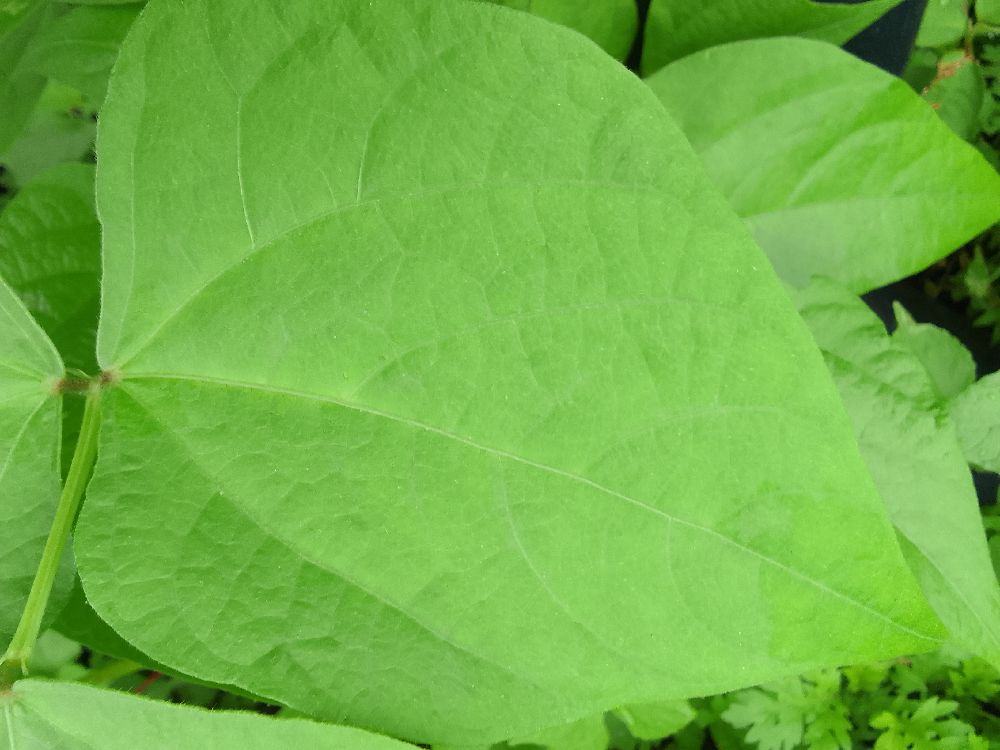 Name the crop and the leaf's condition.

common bean, healthy
